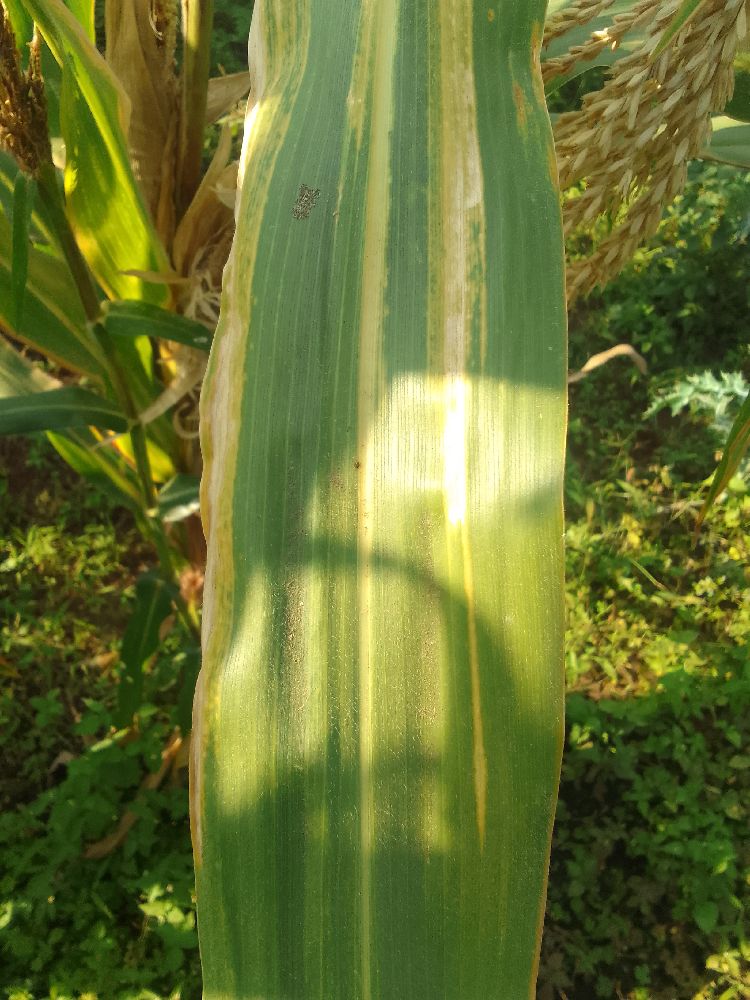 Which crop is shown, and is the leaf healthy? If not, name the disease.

maize, maize lethal necrosis
